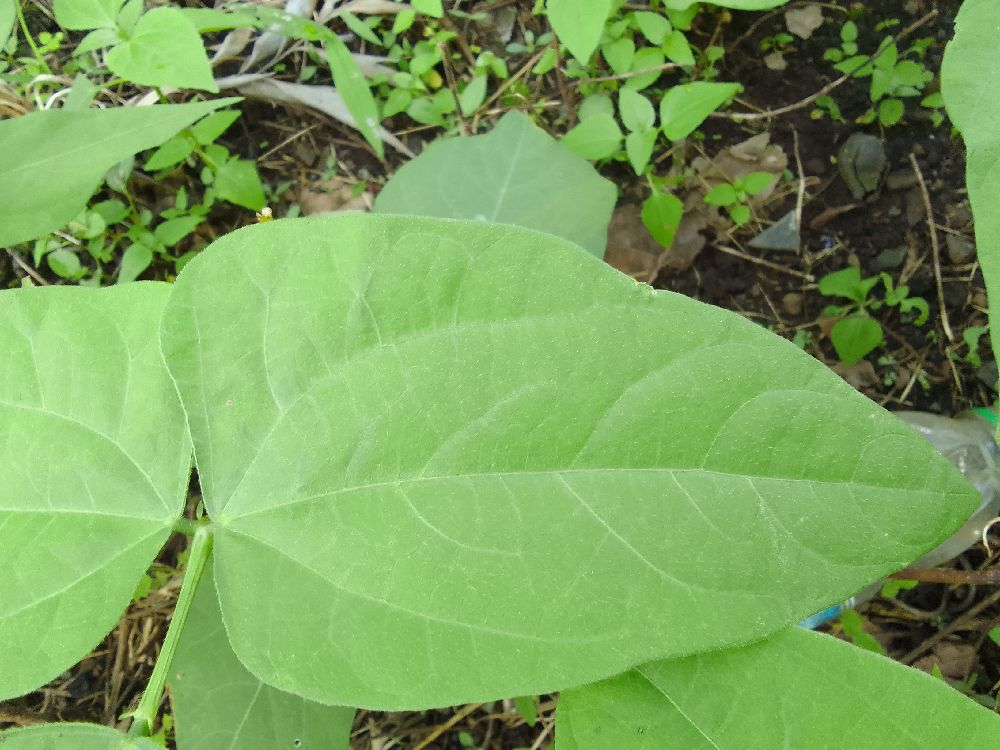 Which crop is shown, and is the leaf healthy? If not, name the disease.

common bean, healthy
